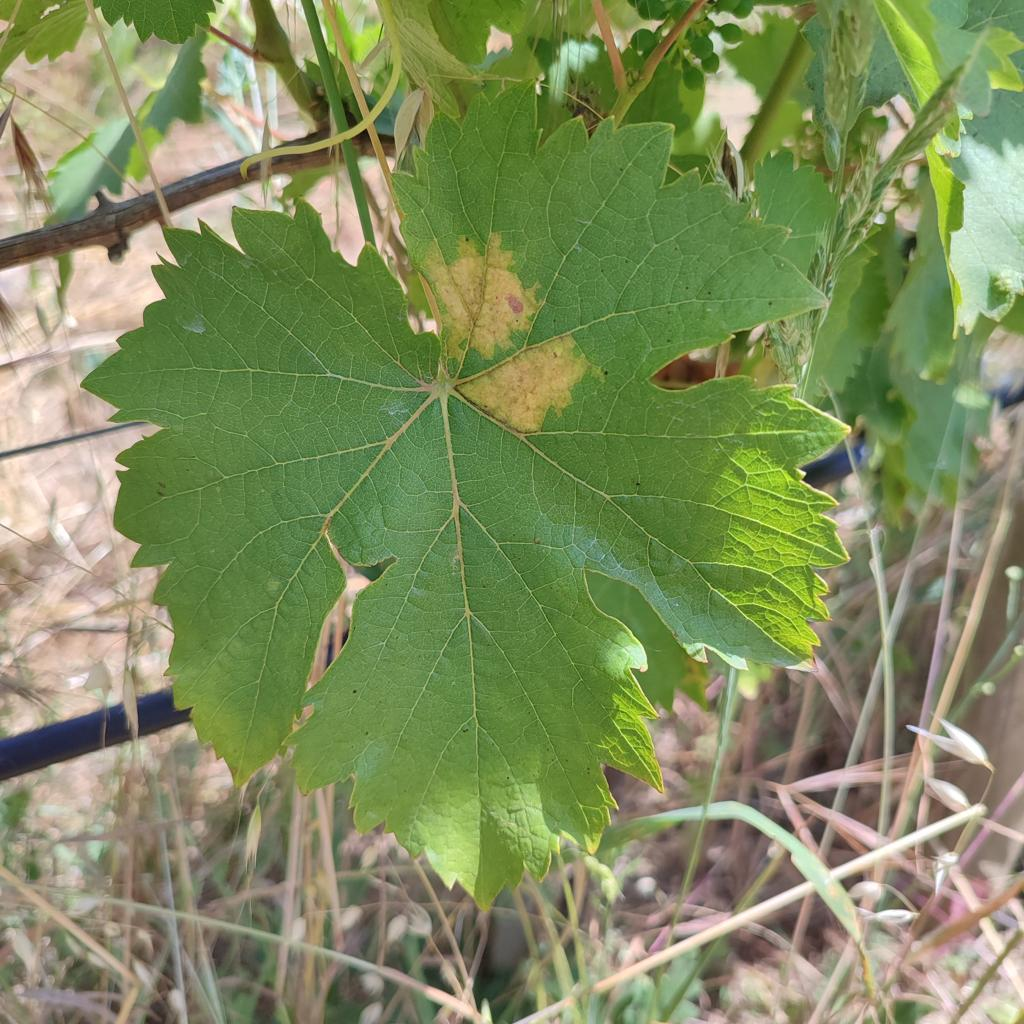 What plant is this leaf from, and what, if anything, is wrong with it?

grapevine, downy mildew
